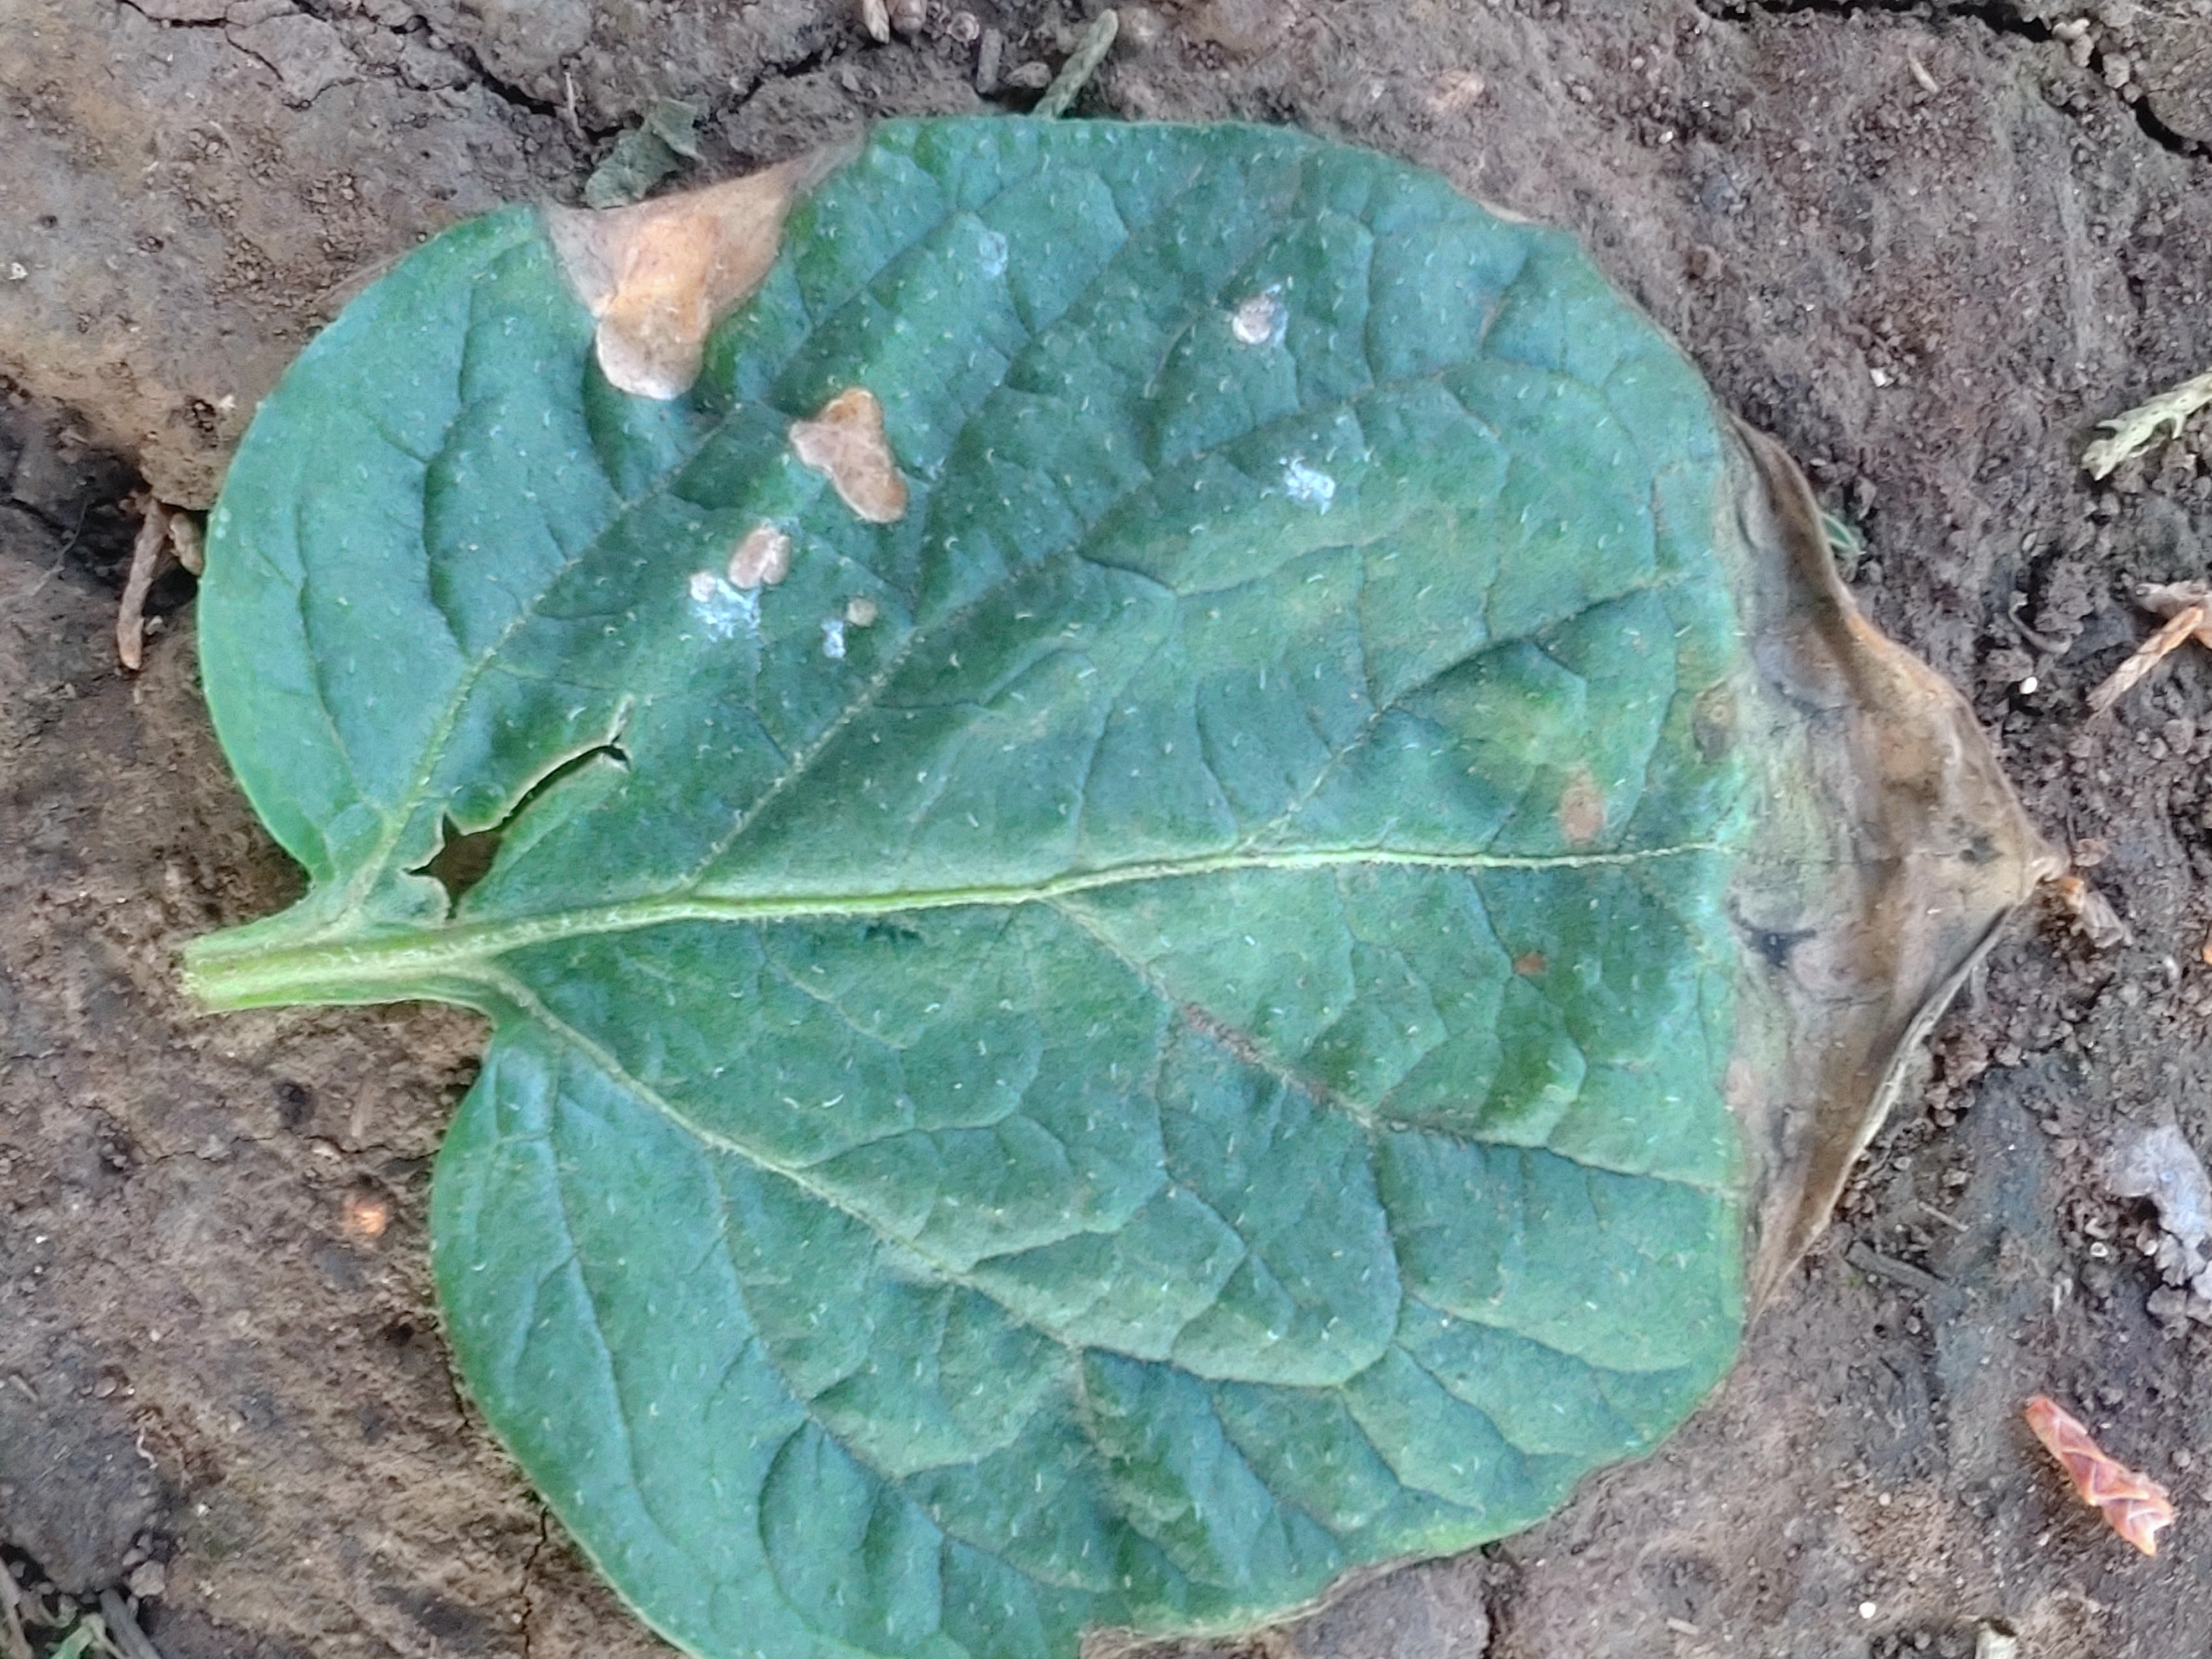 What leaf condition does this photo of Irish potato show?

early blight
